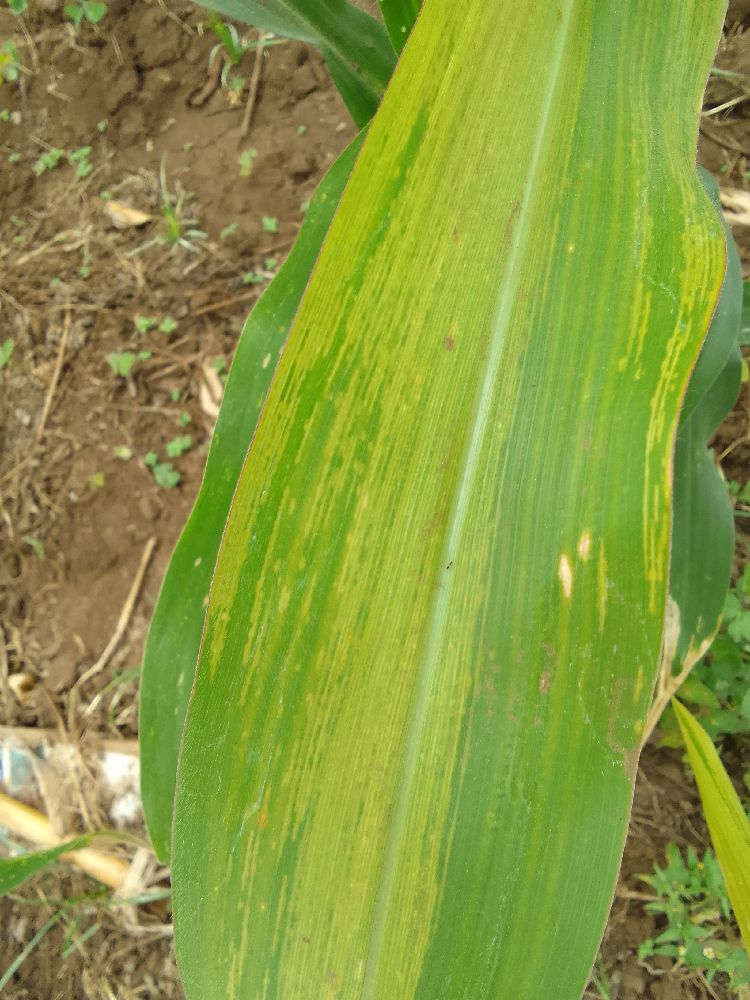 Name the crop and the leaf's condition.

maize, maize lethal necrosis
